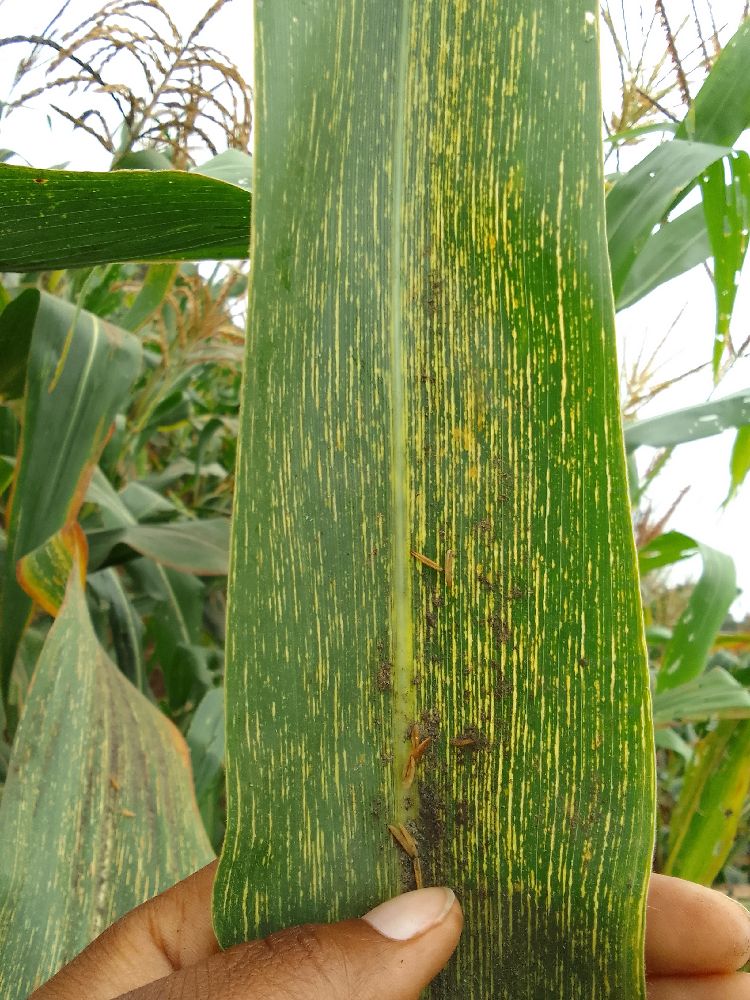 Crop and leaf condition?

maize, maize streak virus
